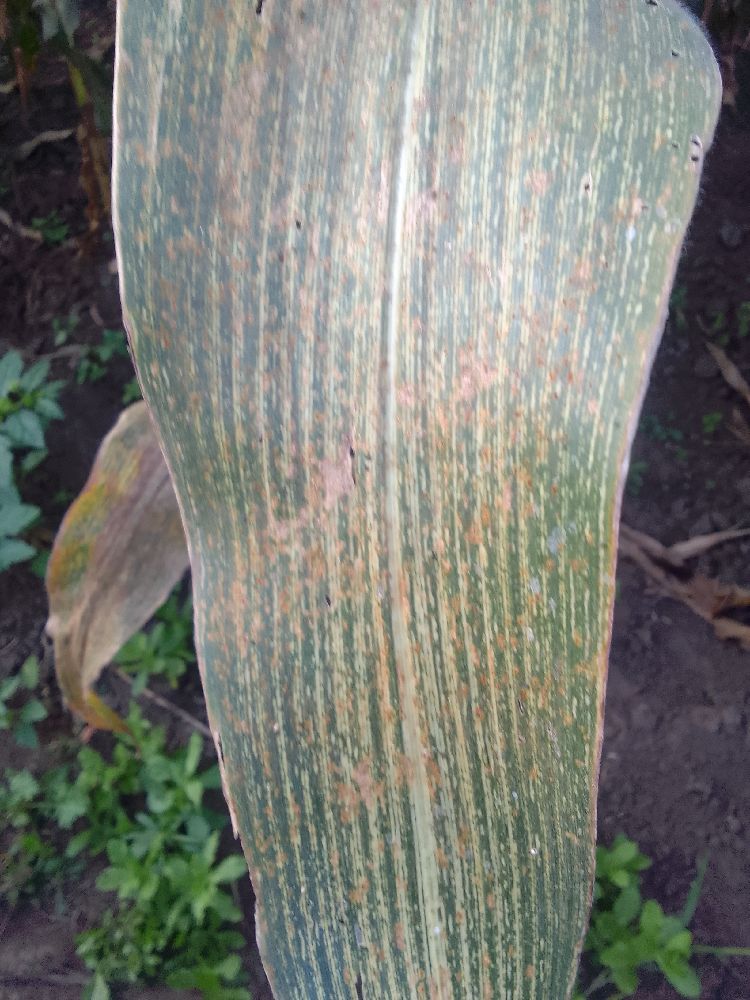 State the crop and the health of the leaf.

maize, maize streak virus
